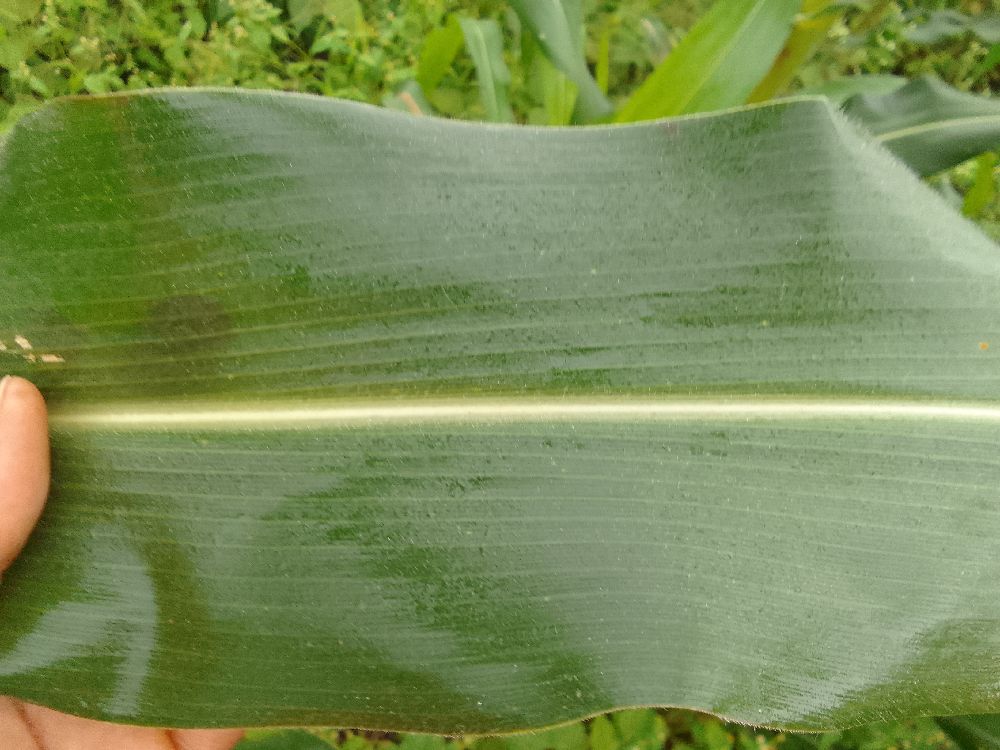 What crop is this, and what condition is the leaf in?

maize, healthy
